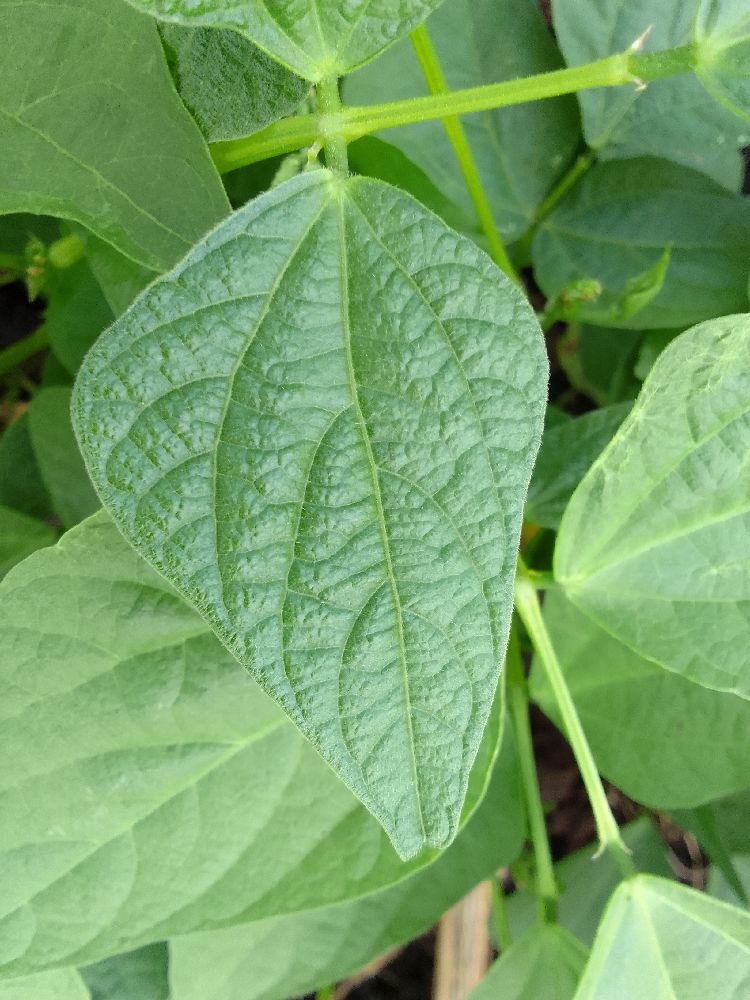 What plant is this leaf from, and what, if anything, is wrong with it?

common bean, healthy
